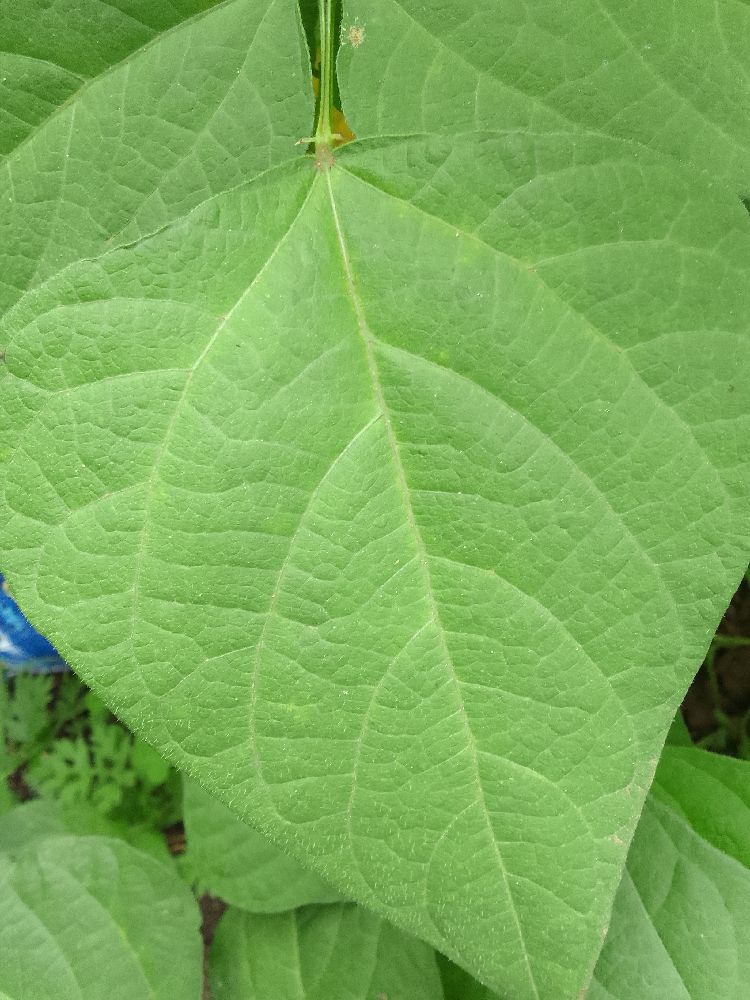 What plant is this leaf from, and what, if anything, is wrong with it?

common bean, healthy
